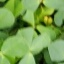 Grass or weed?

unstructured weed
